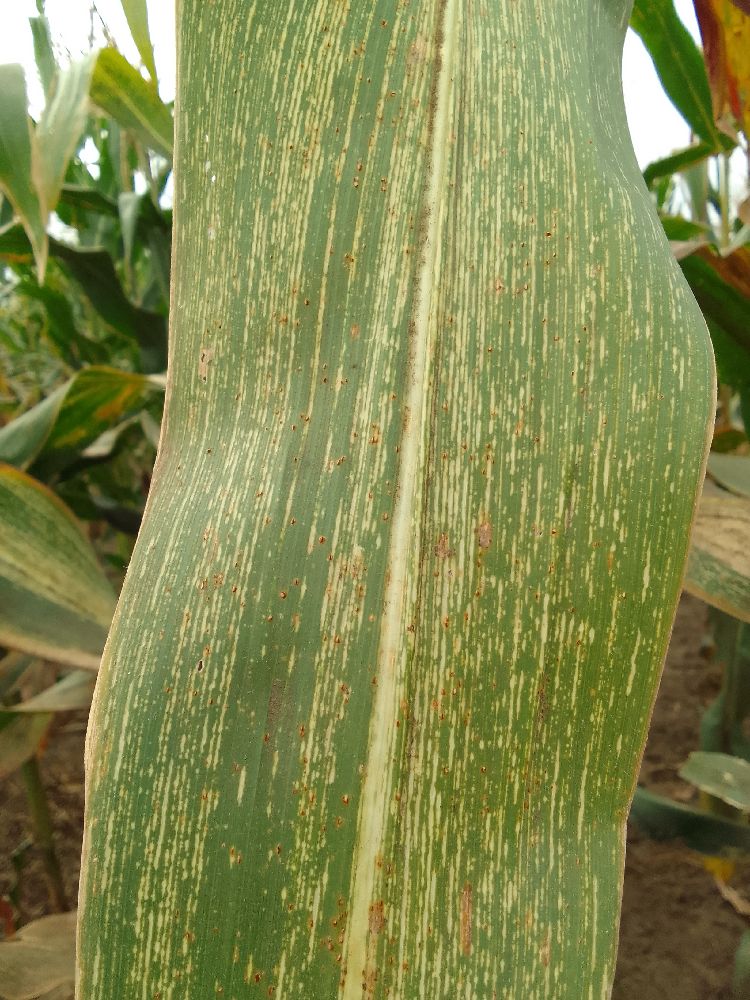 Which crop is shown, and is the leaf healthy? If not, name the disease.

maize, maize streak virus
